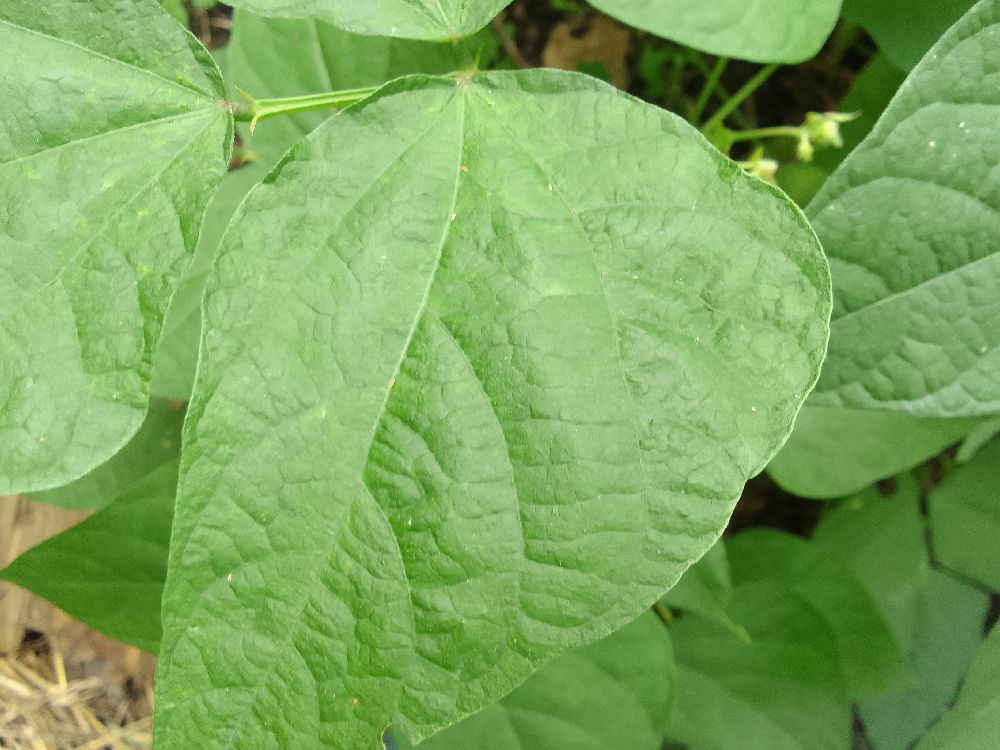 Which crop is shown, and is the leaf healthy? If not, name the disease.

common bean, healthy
